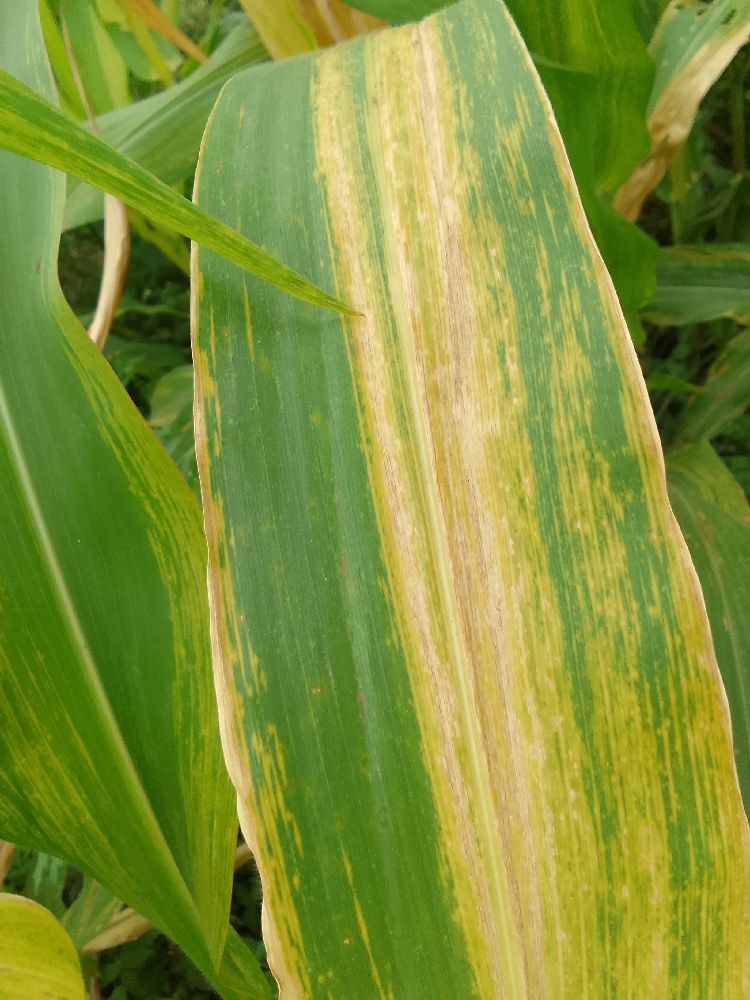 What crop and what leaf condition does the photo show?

maize, maize lethal necrosis
